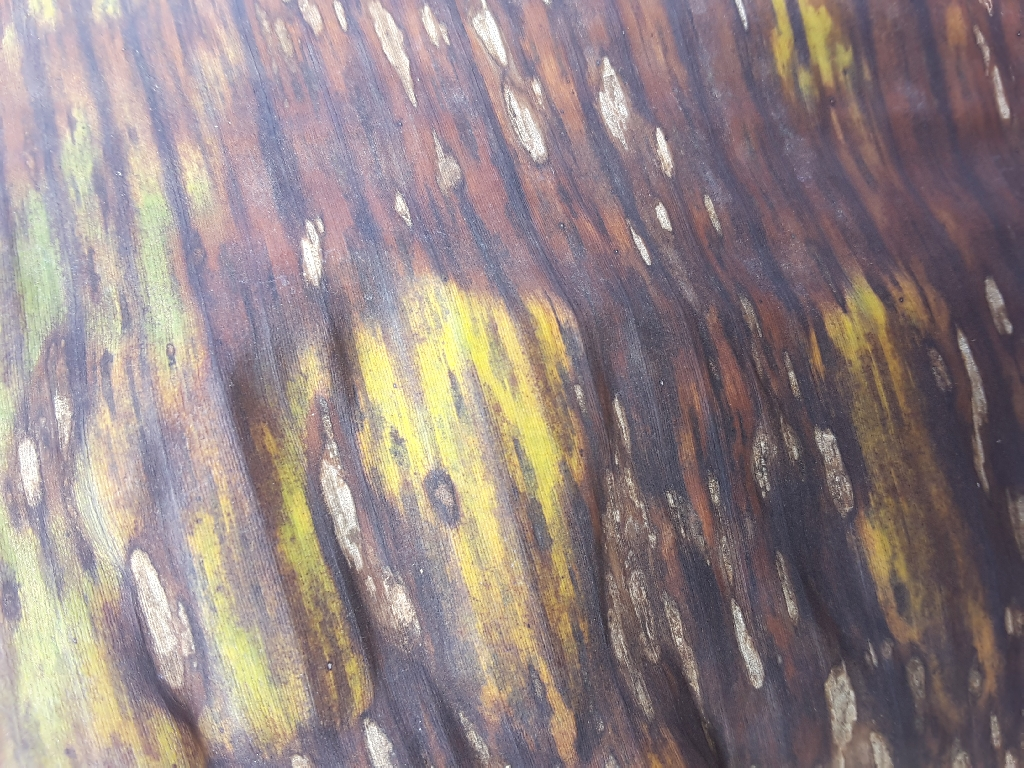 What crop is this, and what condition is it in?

banana, black sigatoka
